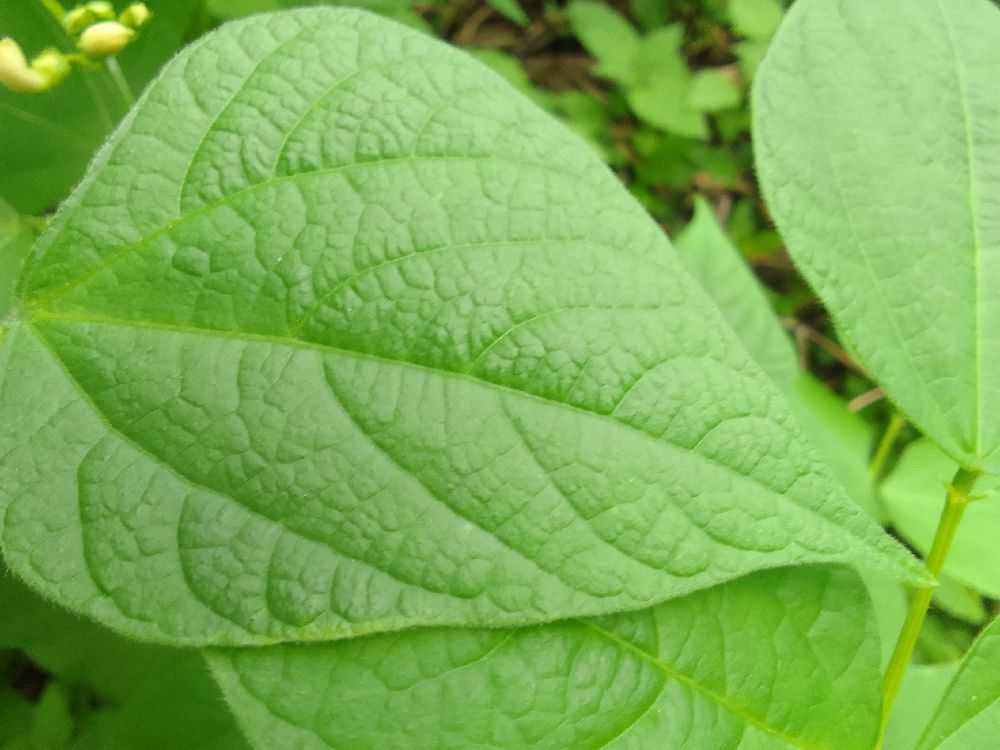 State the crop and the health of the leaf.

common bean, healthy
